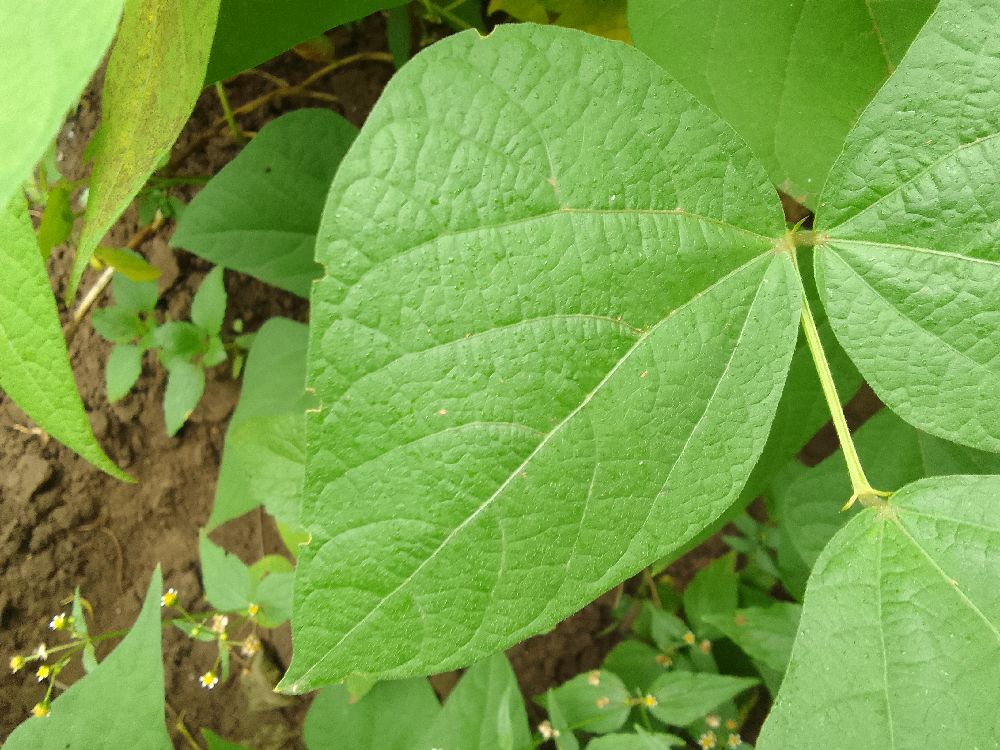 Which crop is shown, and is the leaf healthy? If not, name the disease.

common bean, healthy
